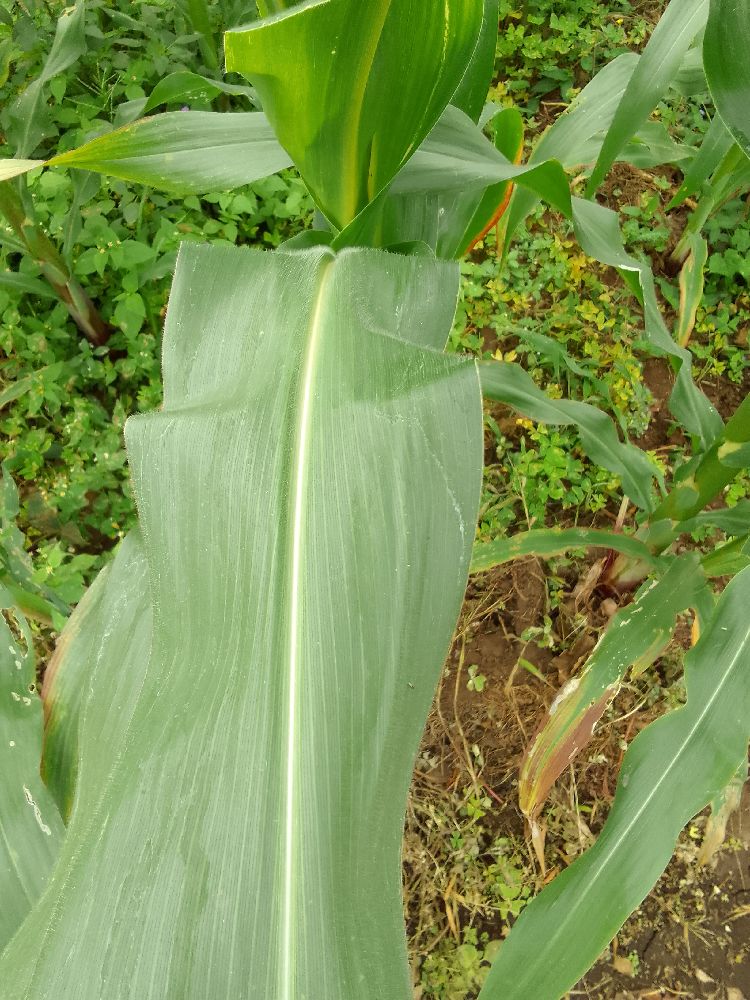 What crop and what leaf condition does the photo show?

maize, healthy
